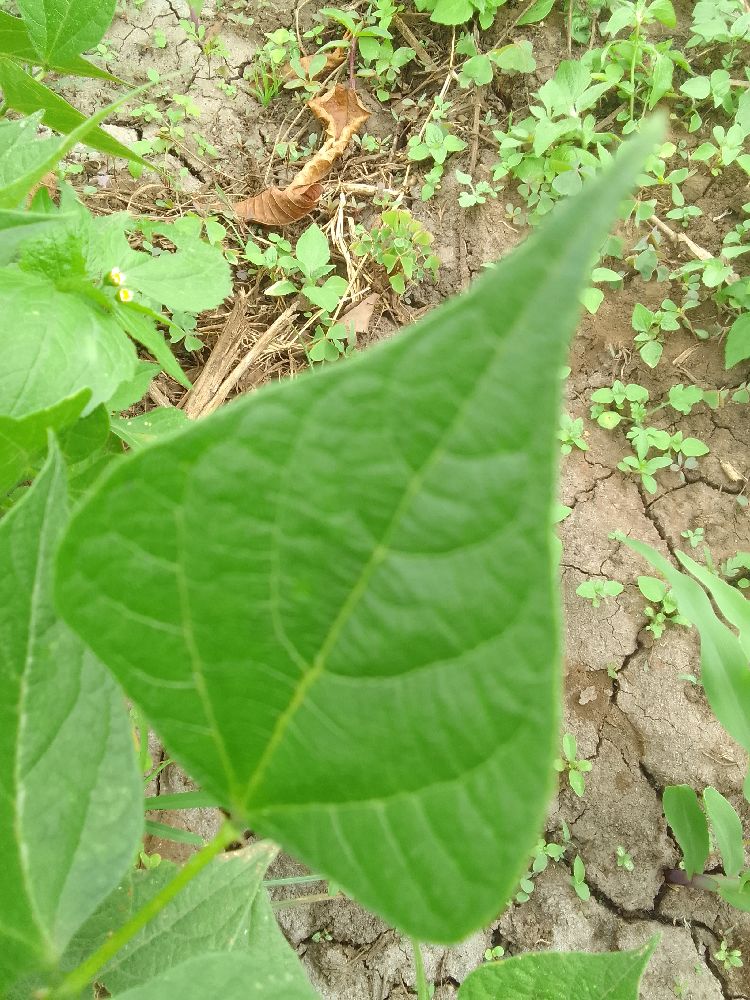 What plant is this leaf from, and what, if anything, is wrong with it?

common bean, healthy
